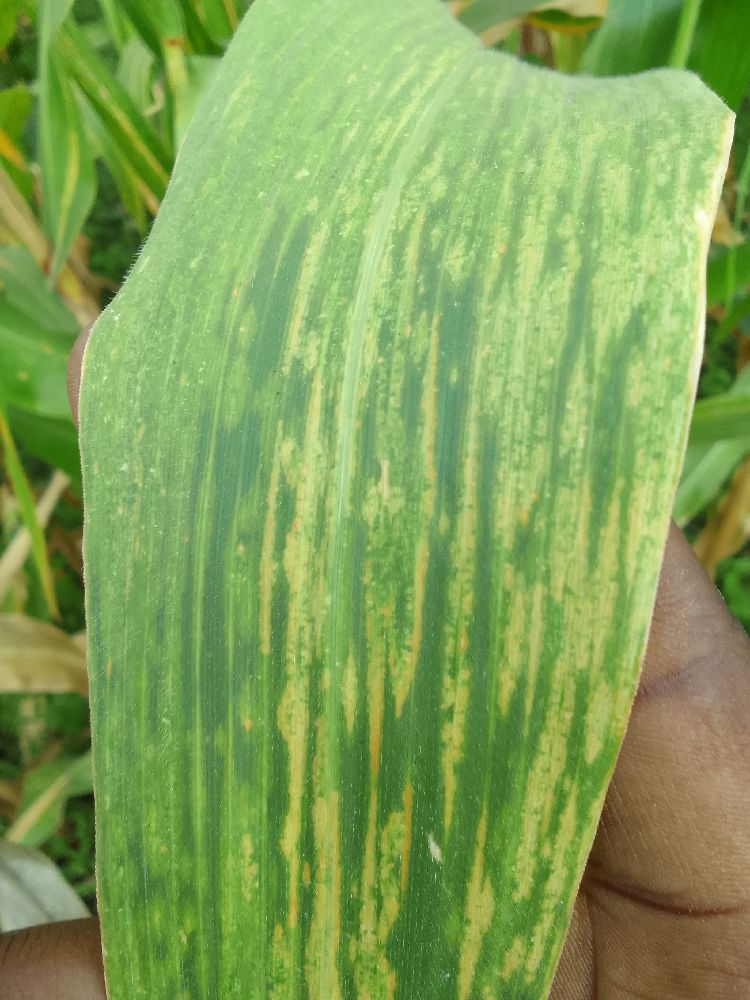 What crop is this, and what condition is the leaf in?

maize, maize lethal necrosis
